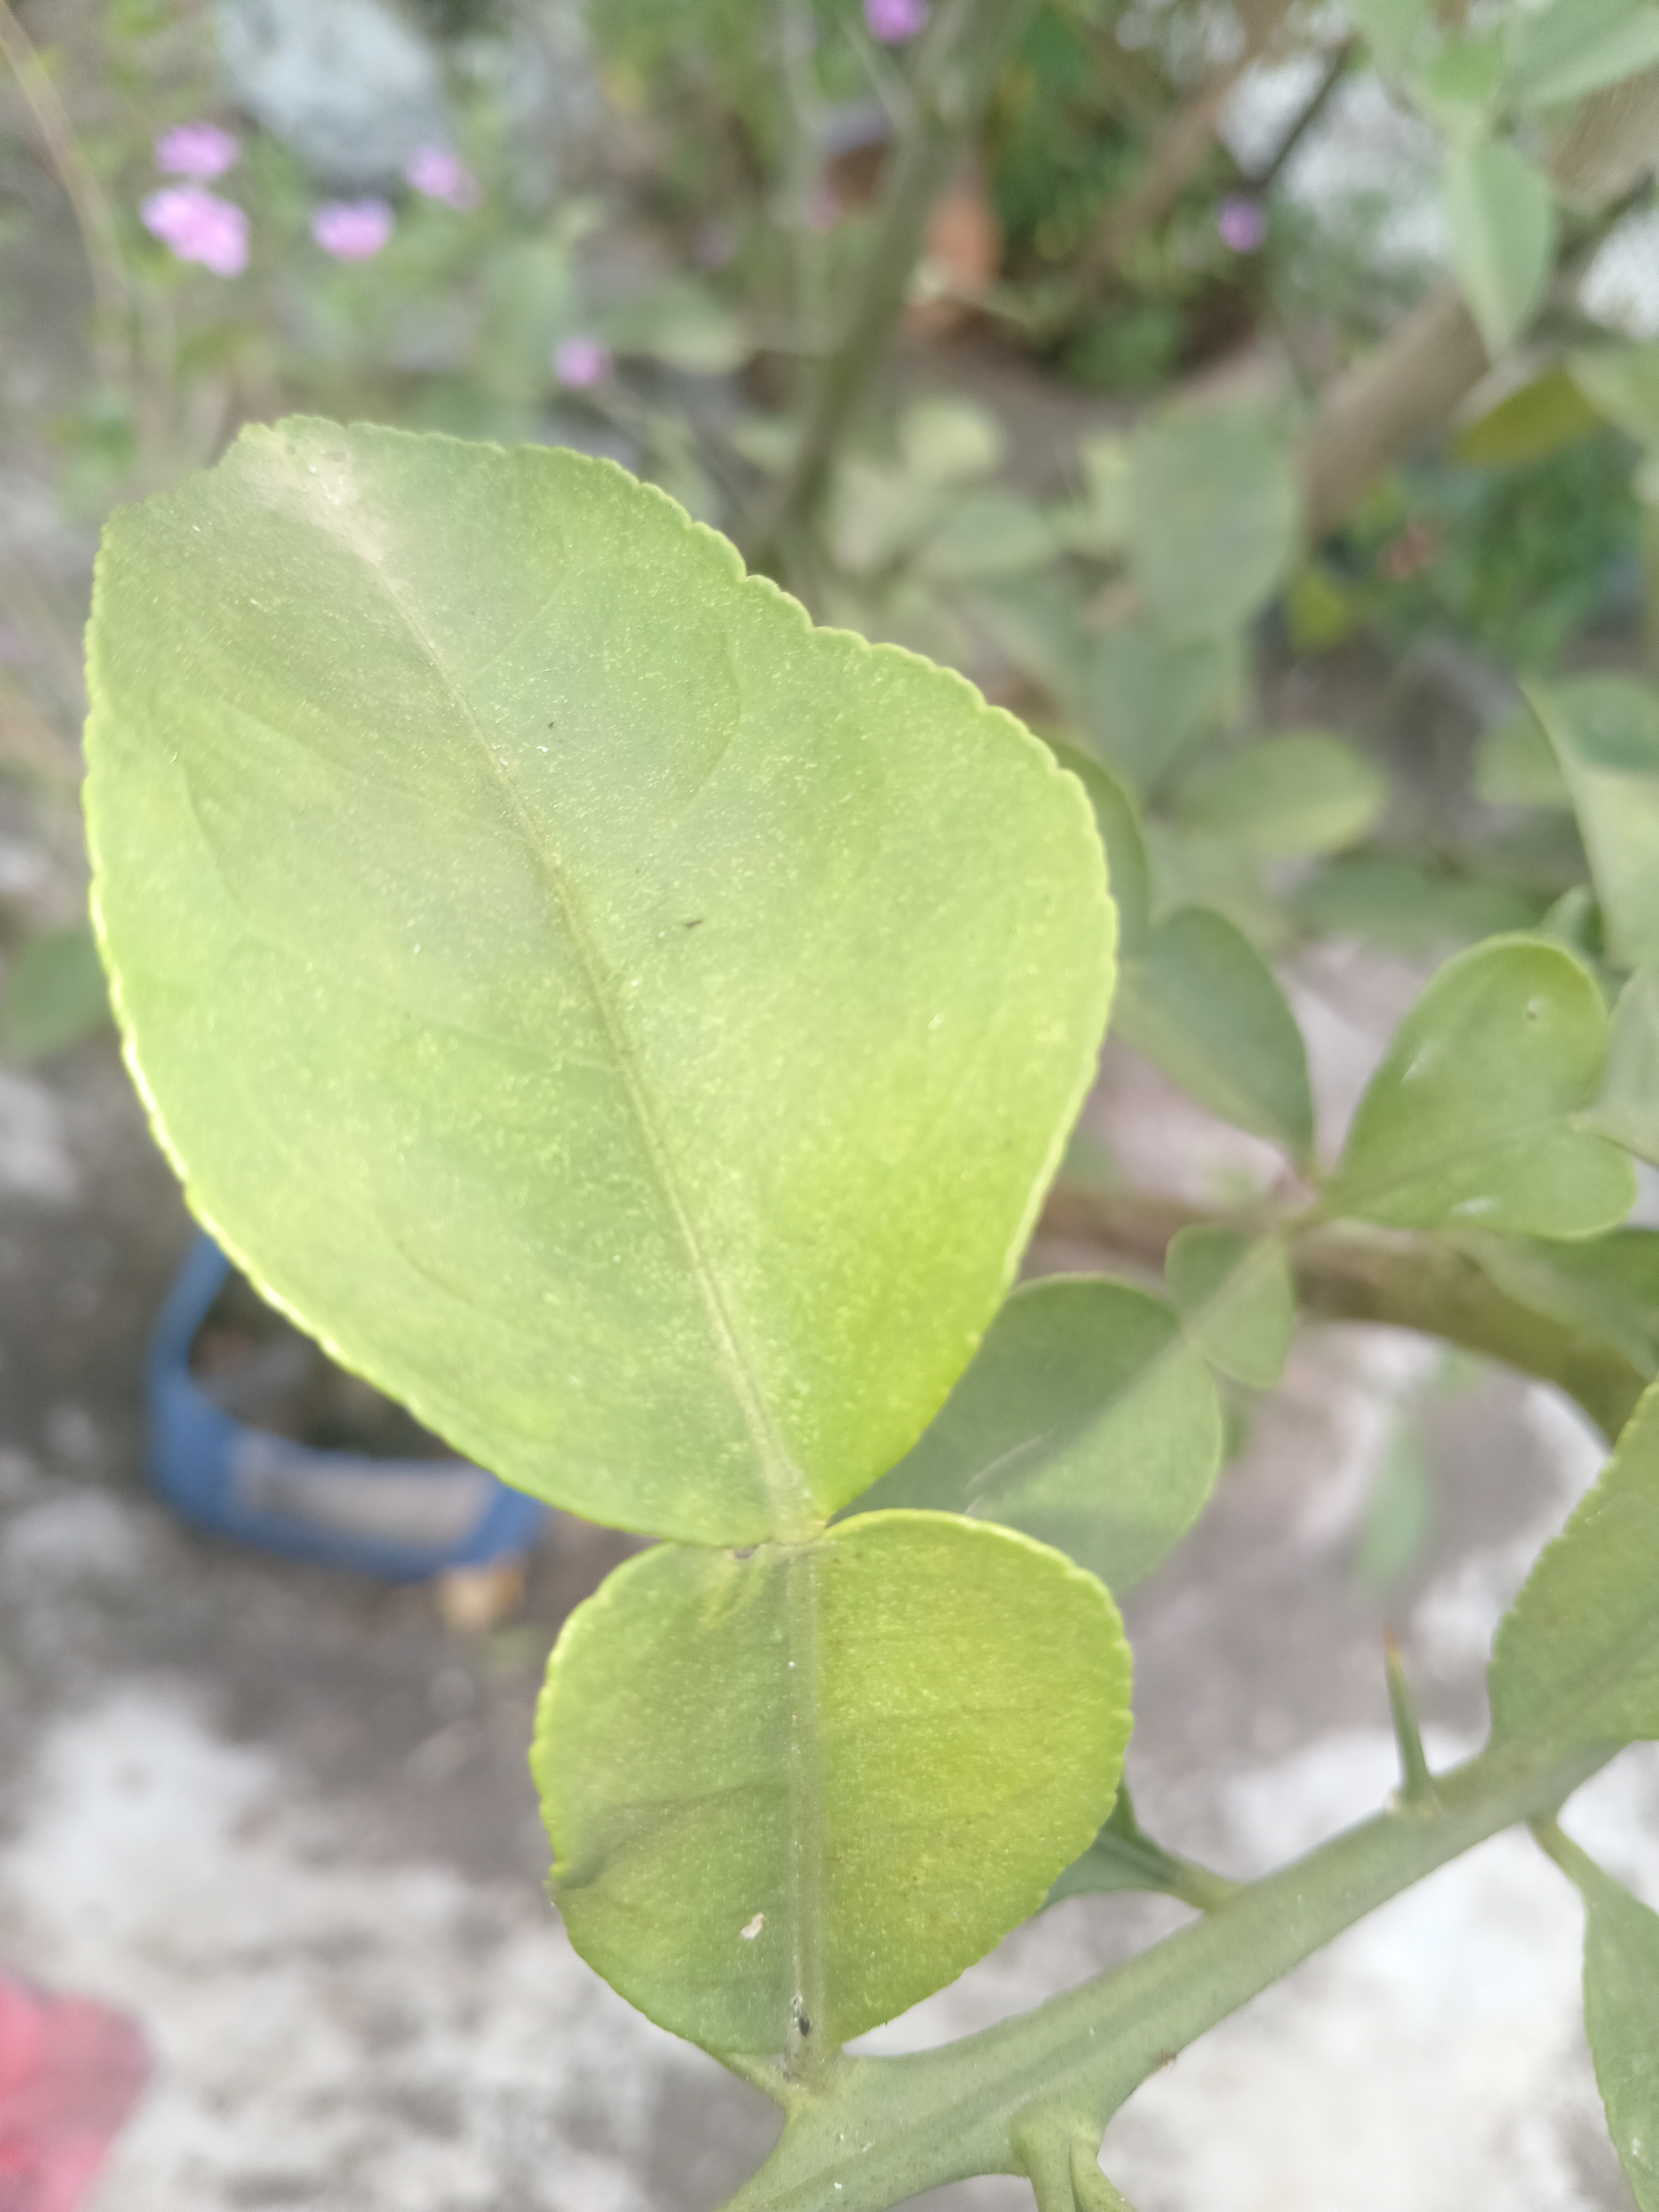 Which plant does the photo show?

lemon
